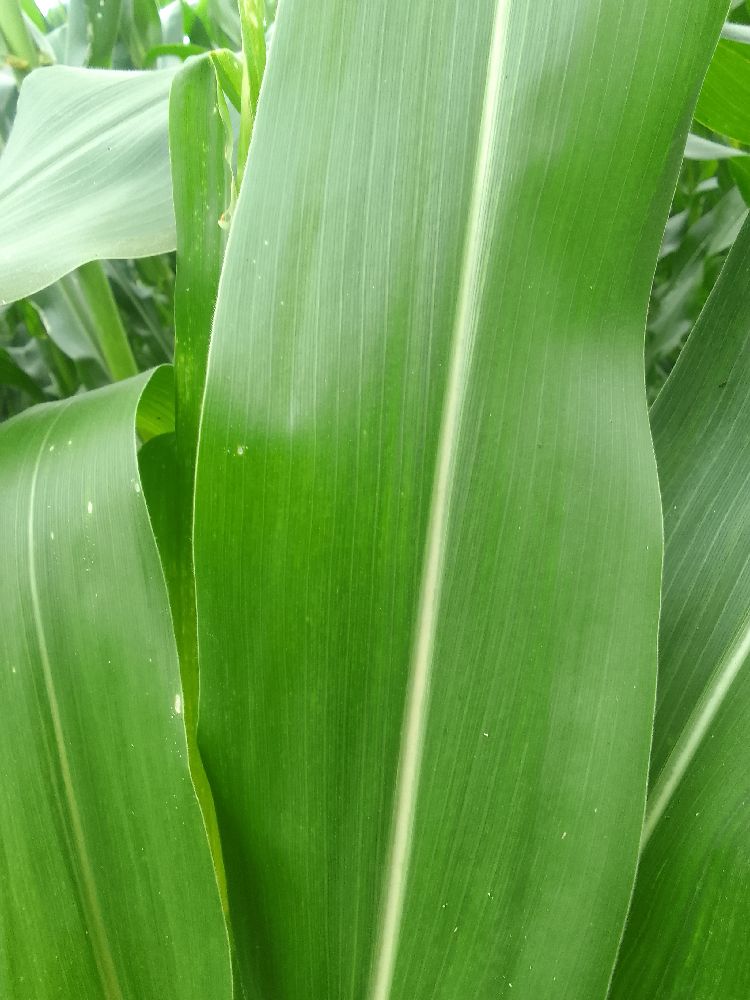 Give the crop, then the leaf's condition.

maize, healthy
